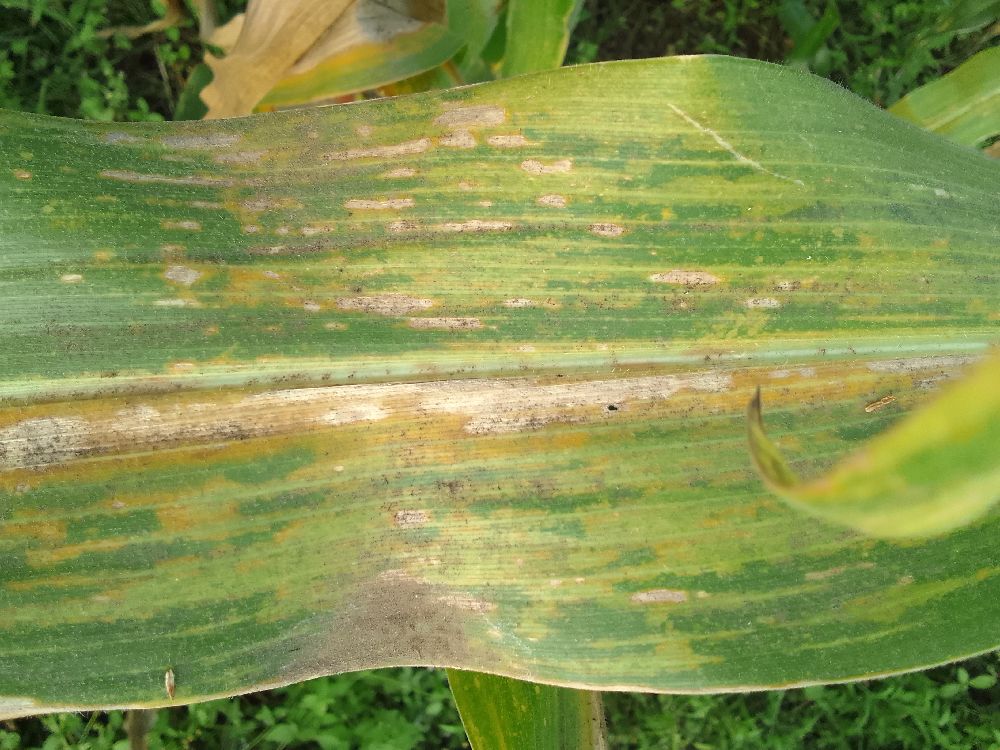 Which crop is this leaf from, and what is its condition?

maize, maize lethal necrosis
